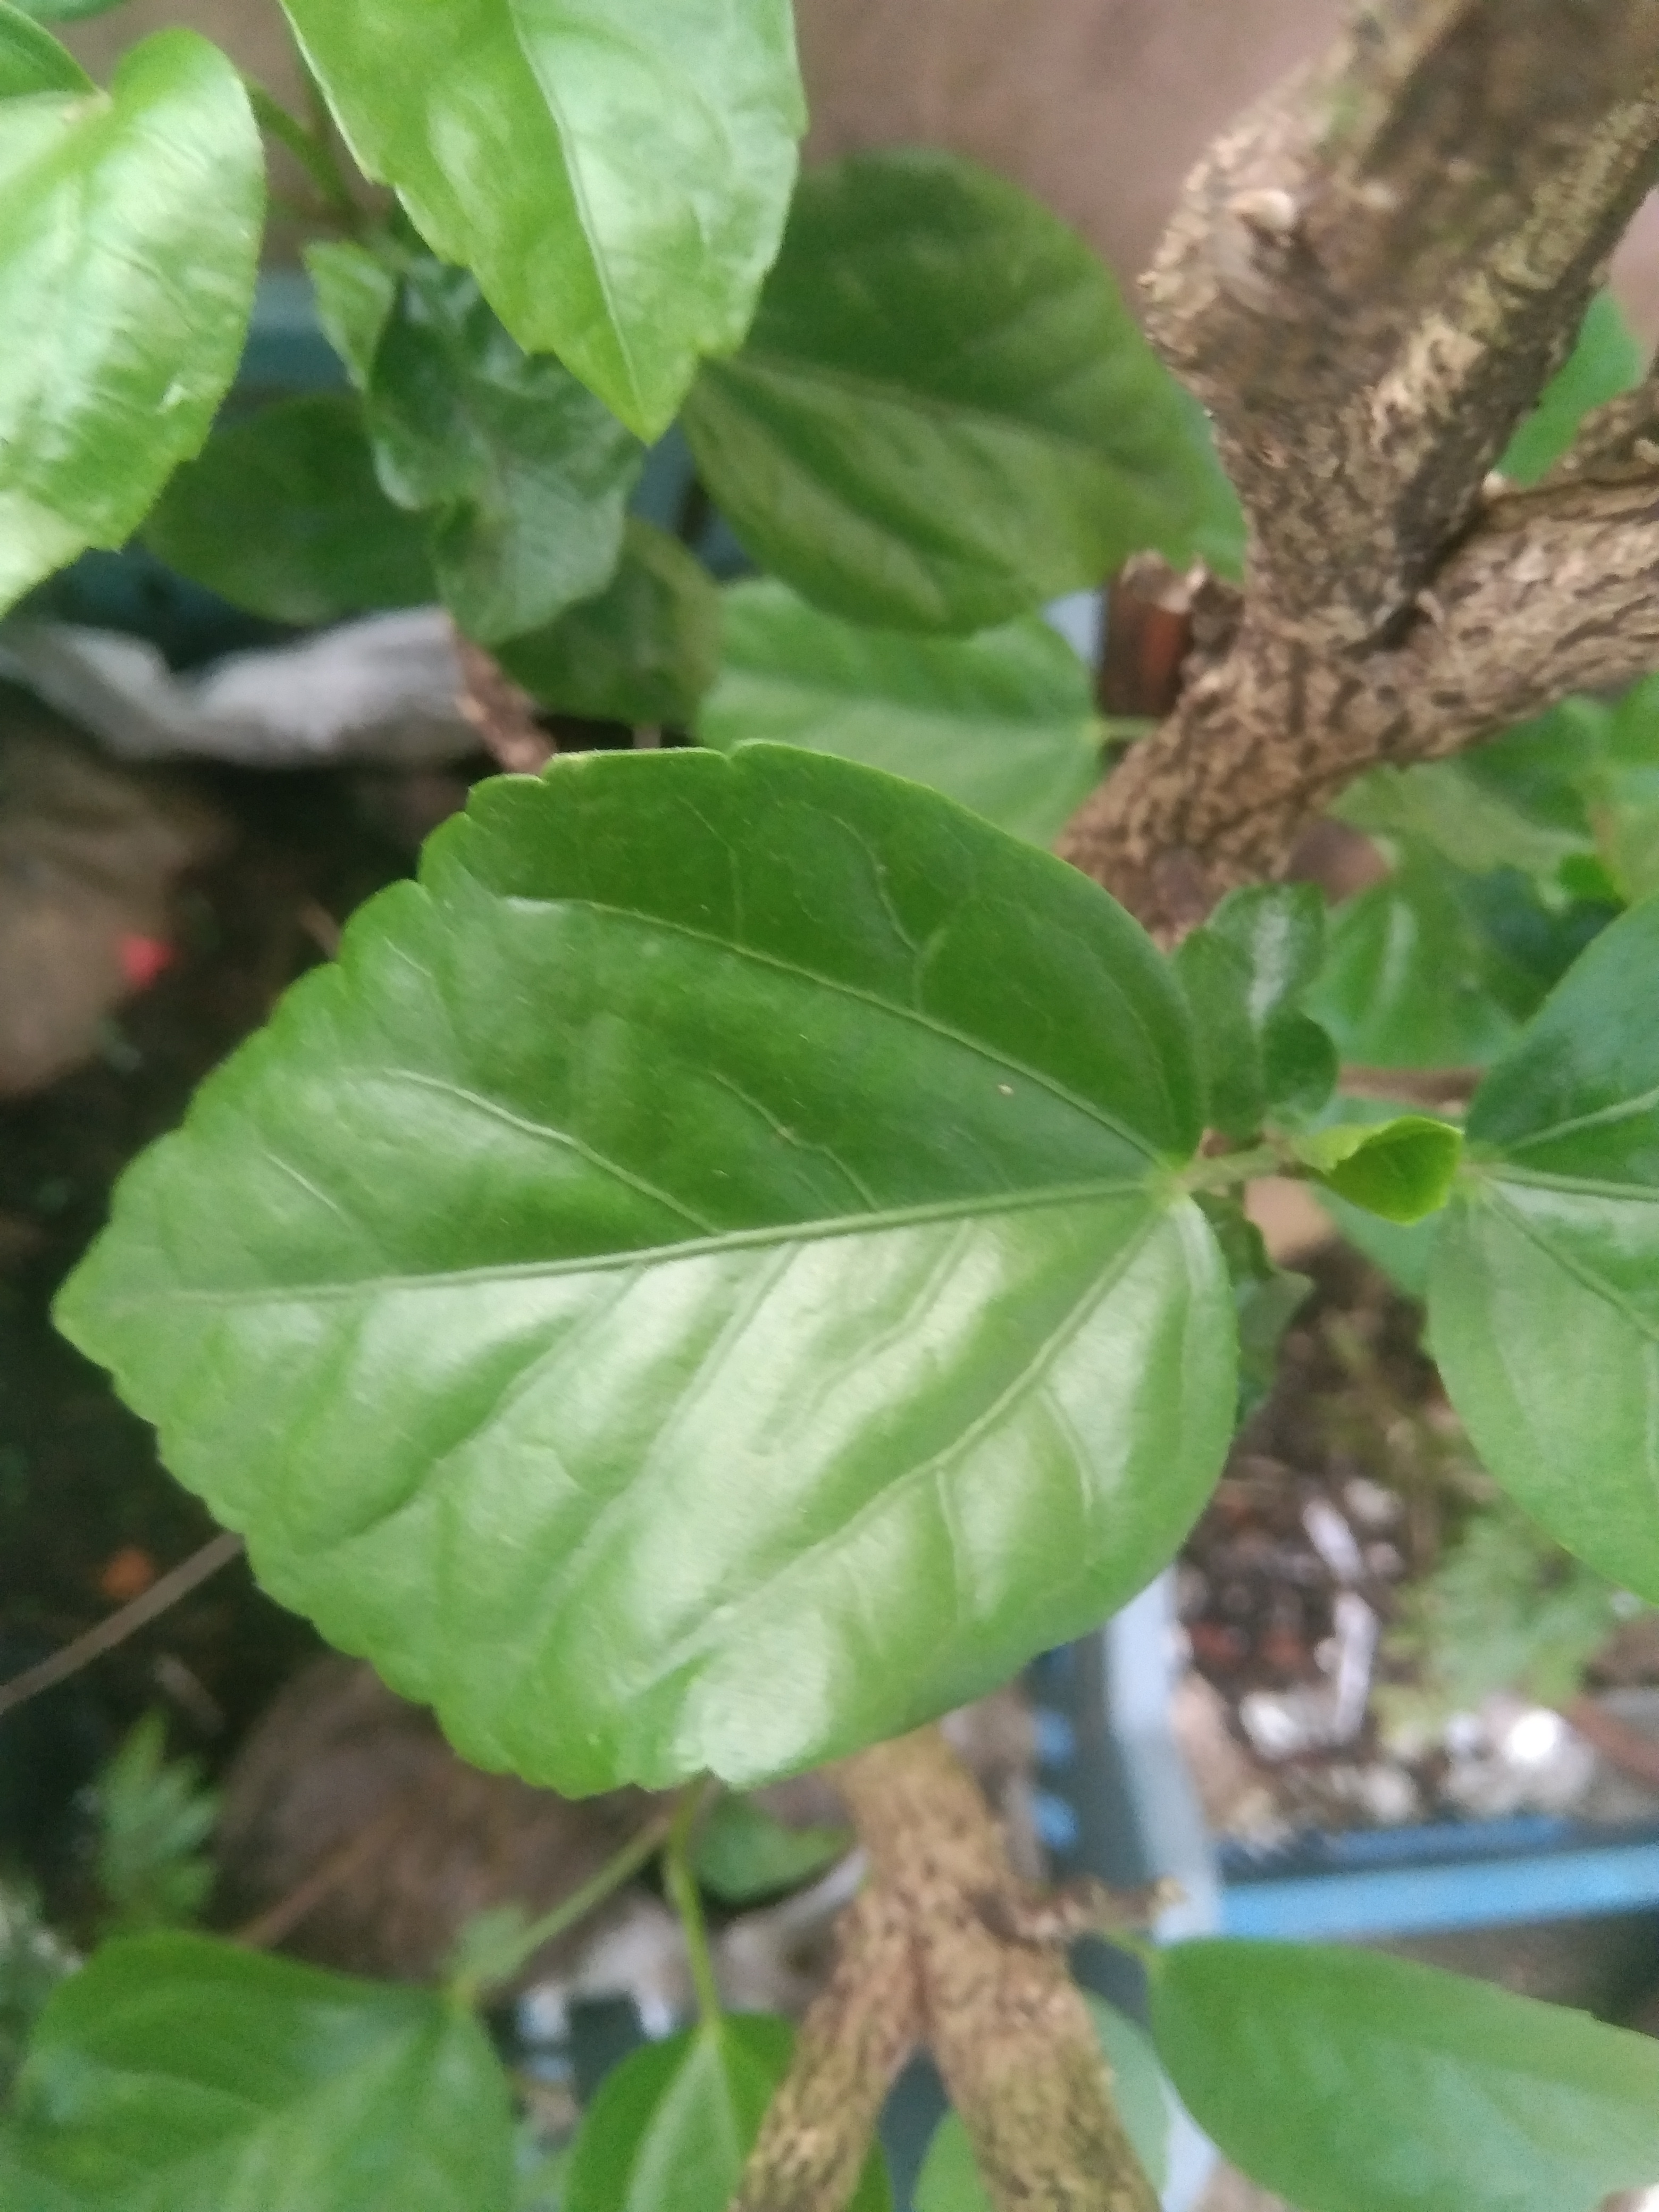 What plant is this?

hibiscus
